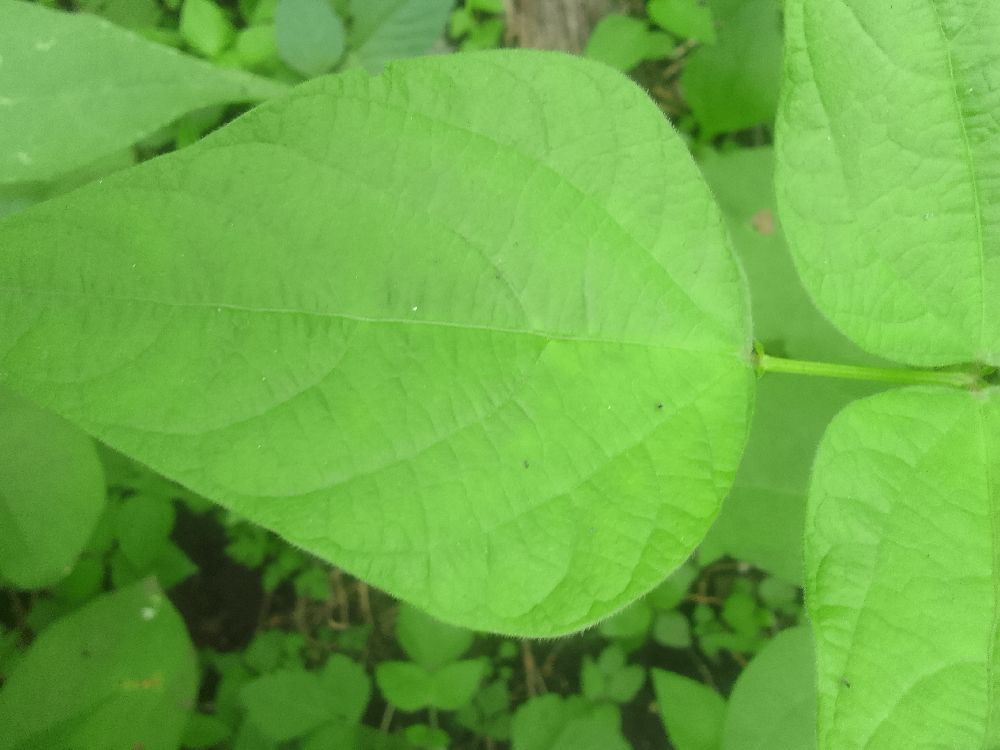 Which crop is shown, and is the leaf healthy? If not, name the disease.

common bean, healthy
